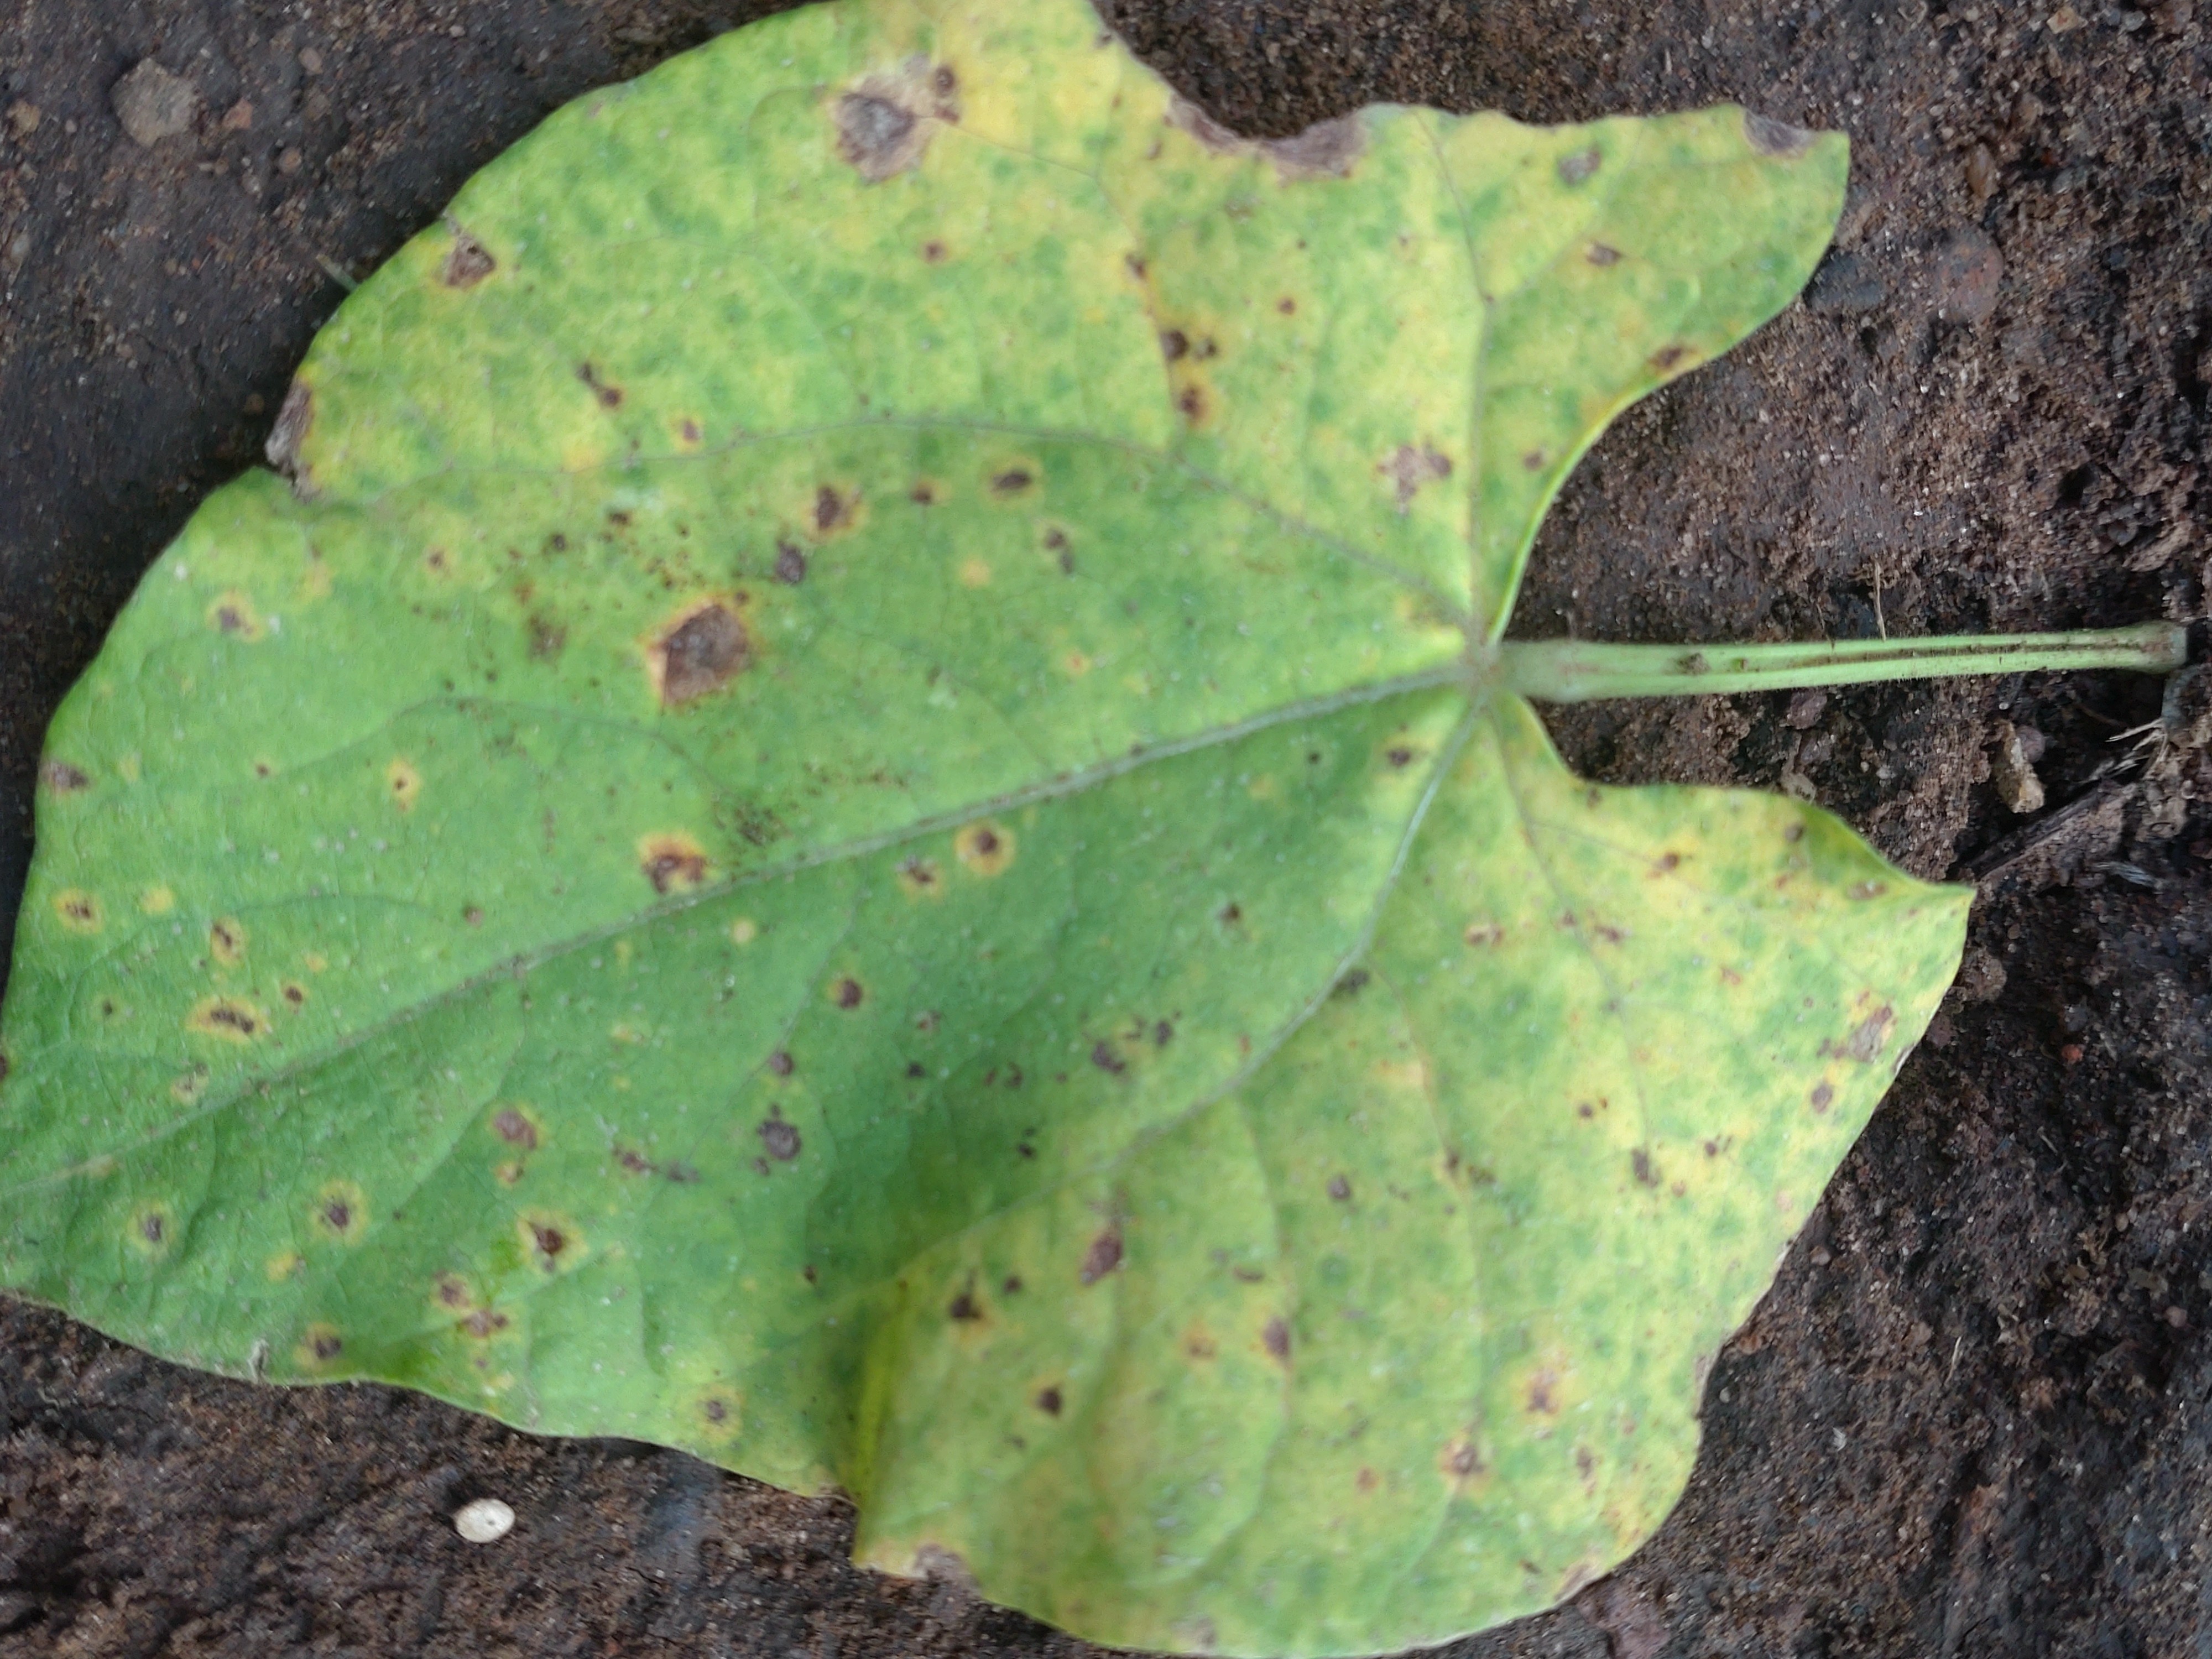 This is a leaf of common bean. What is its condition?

rust
